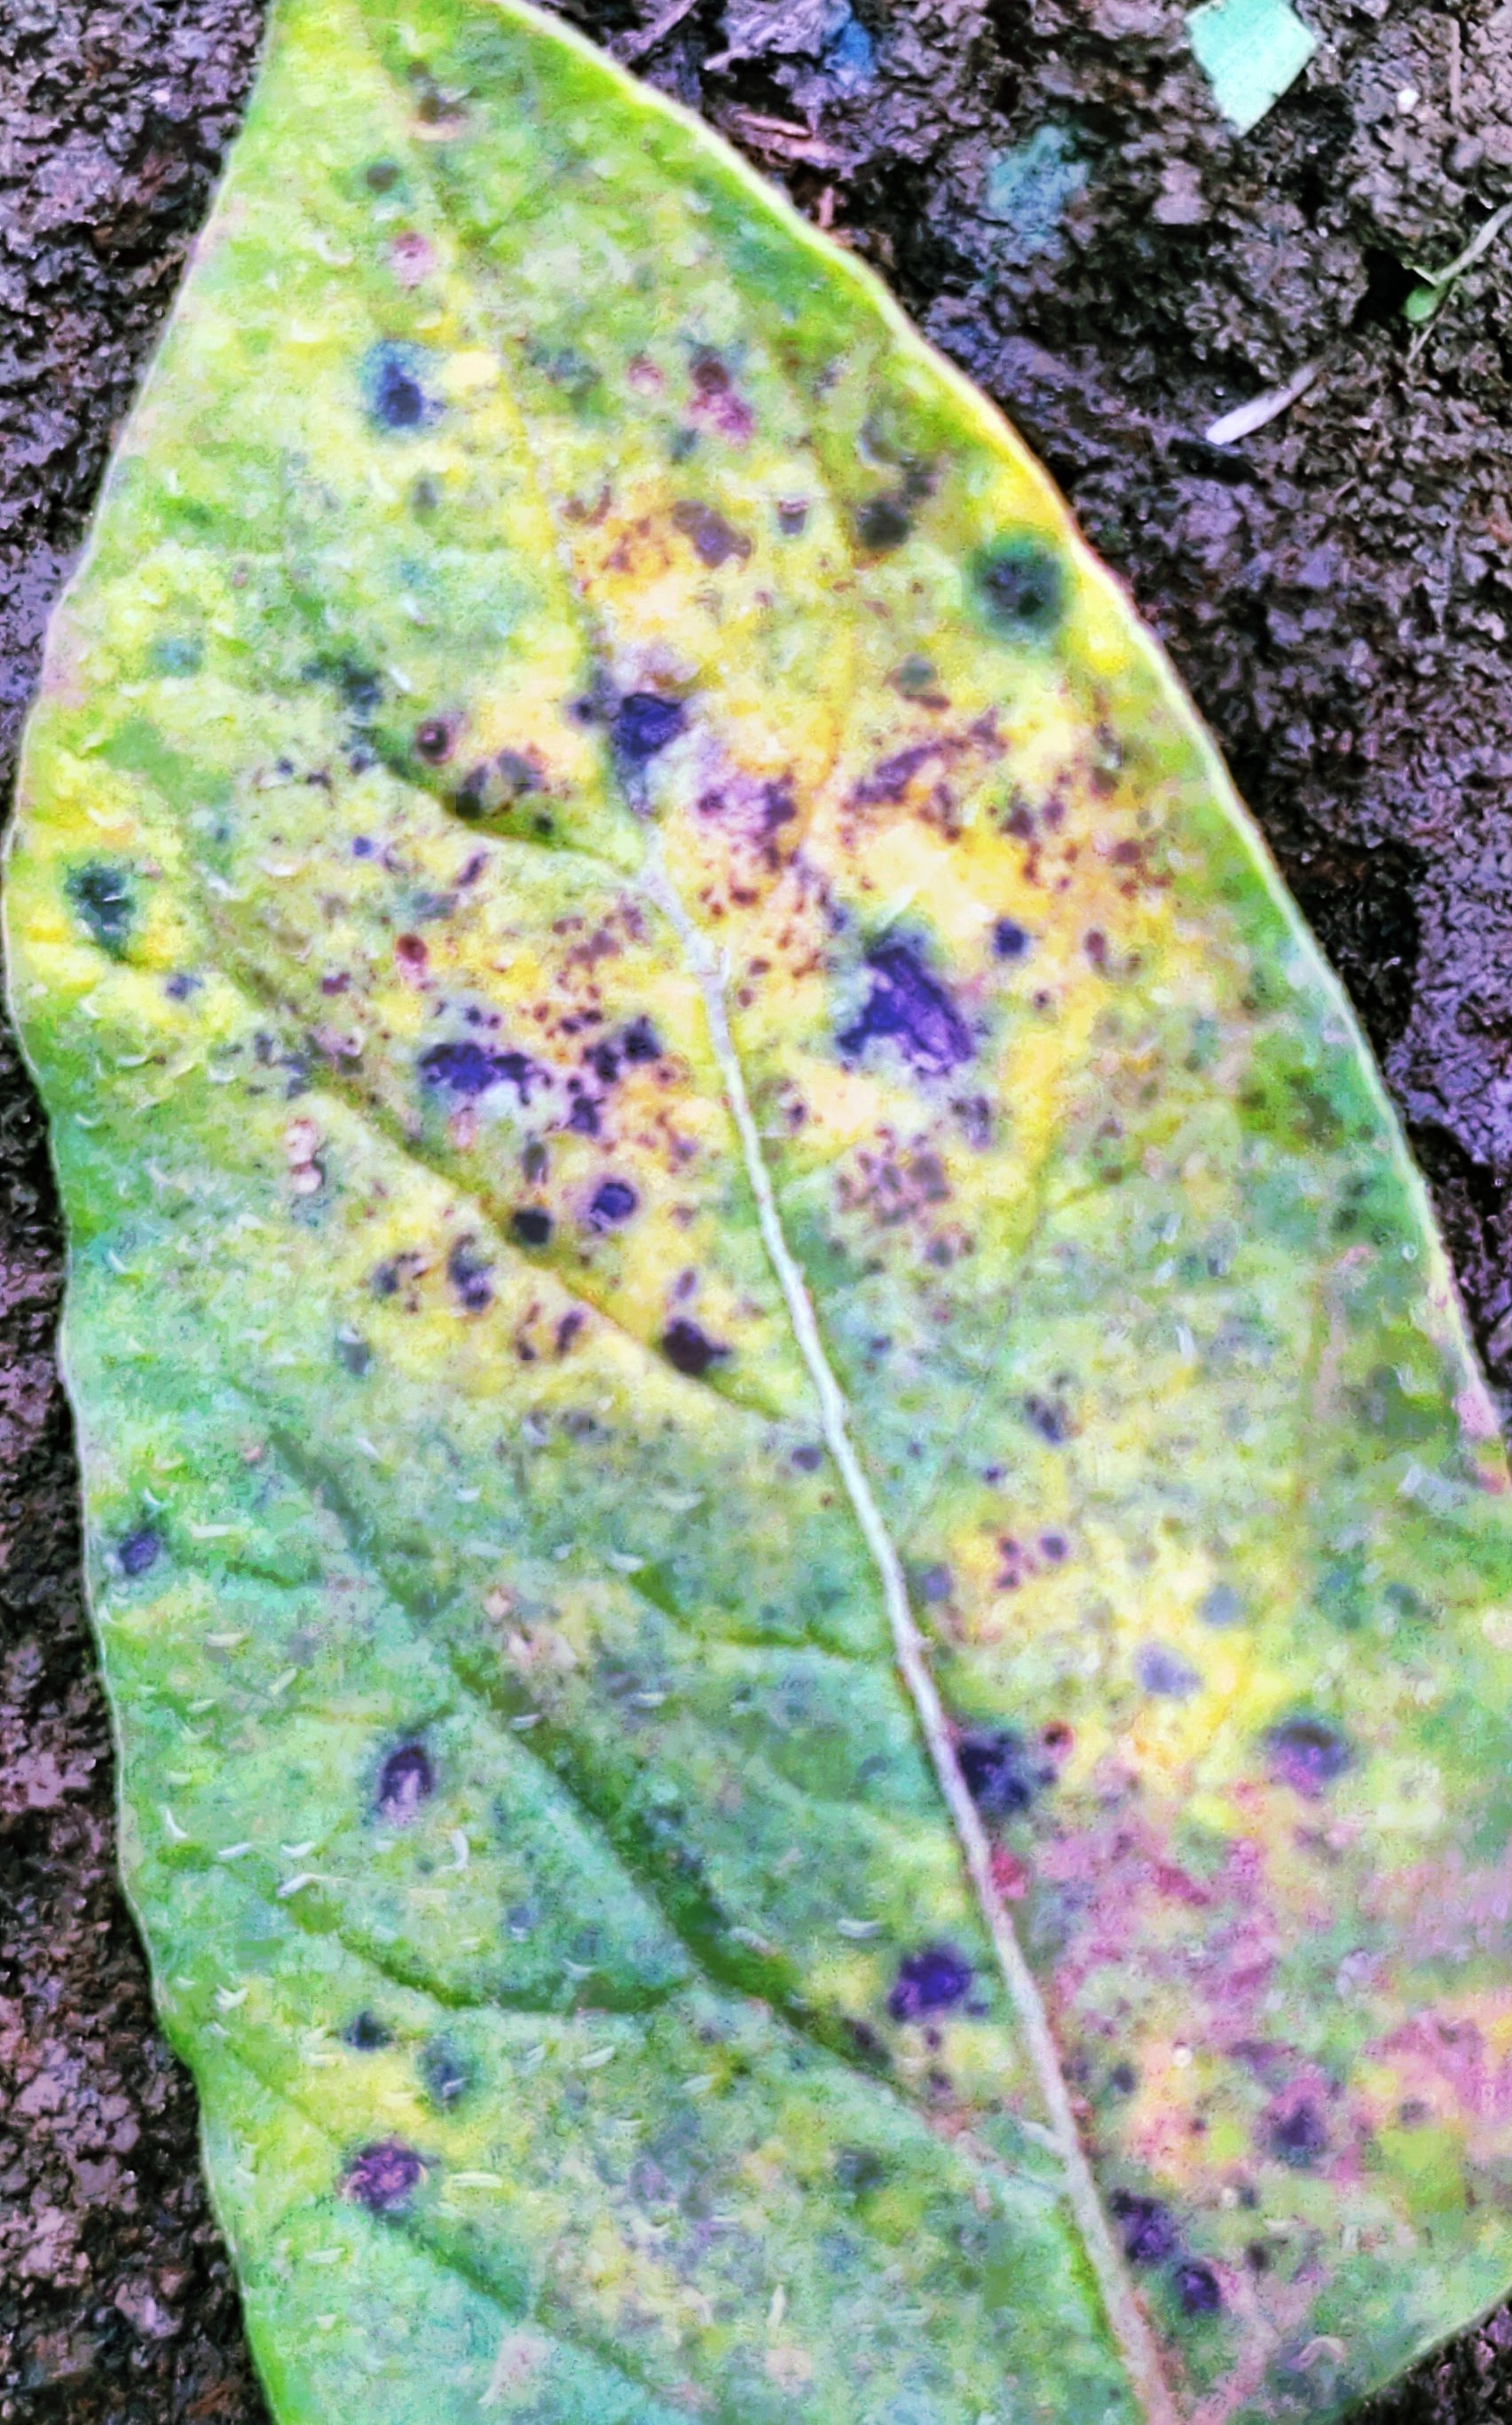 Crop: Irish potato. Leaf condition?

late blight
